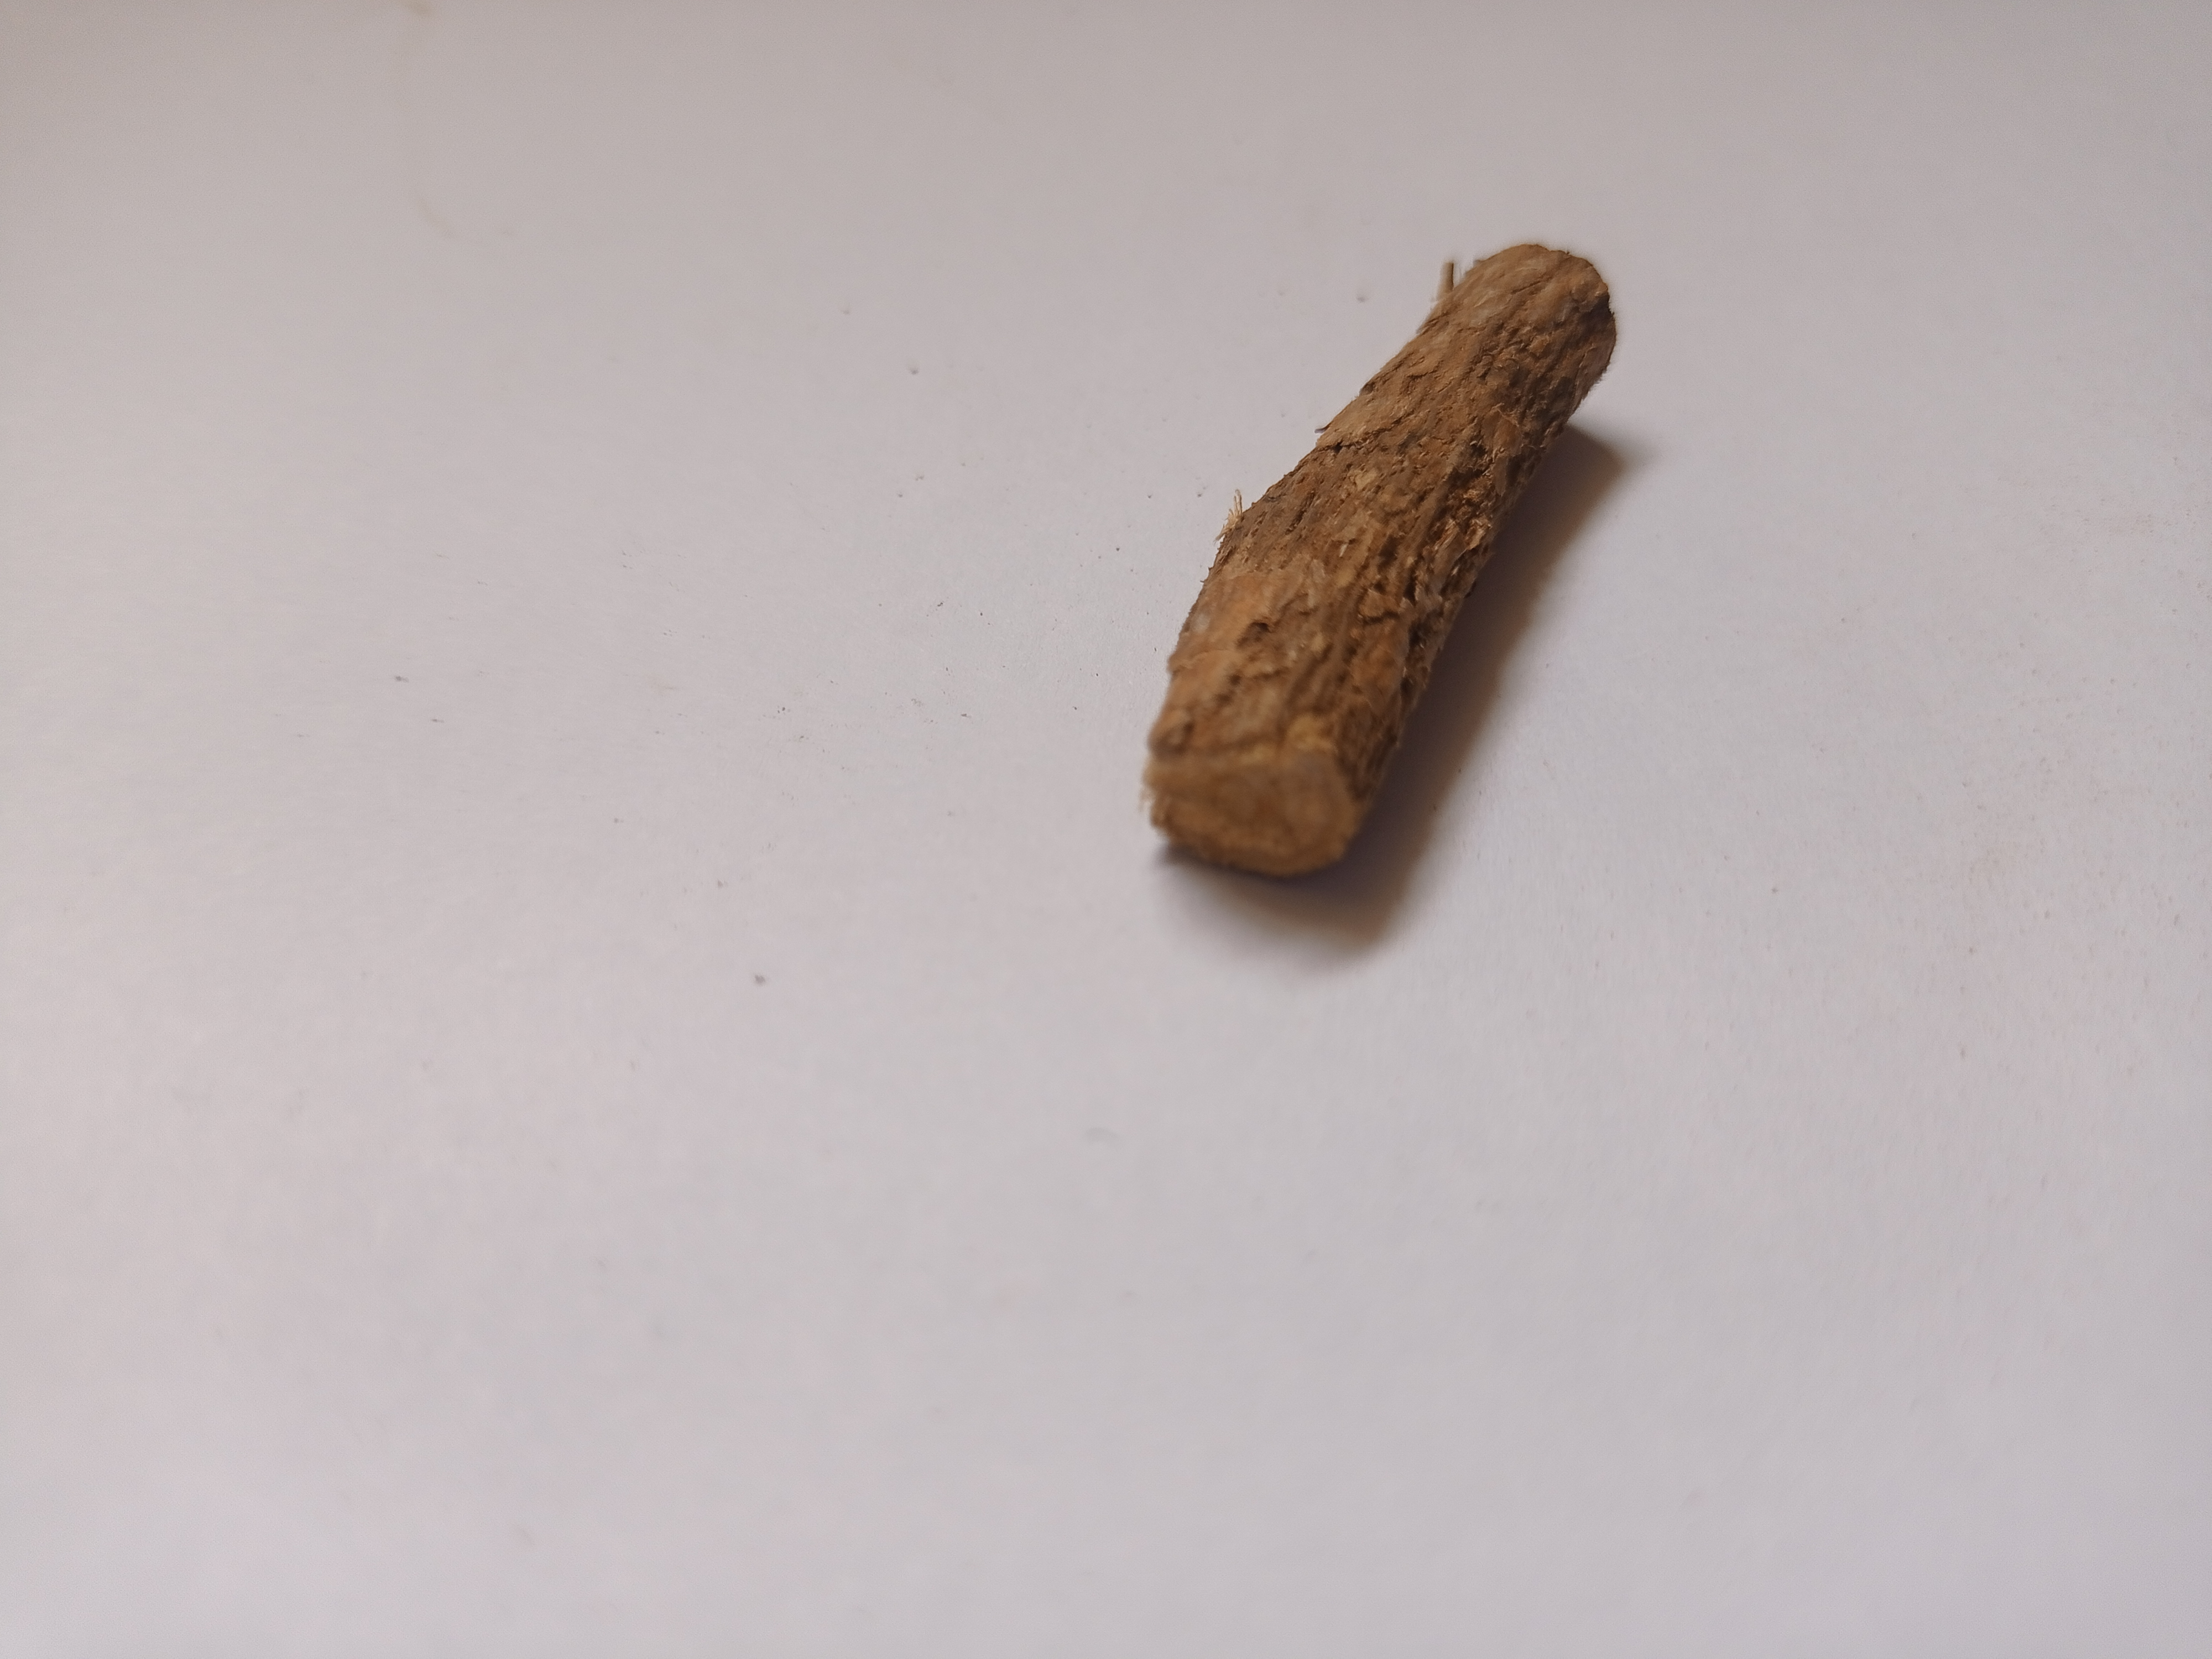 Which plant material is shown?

jesthamadh
